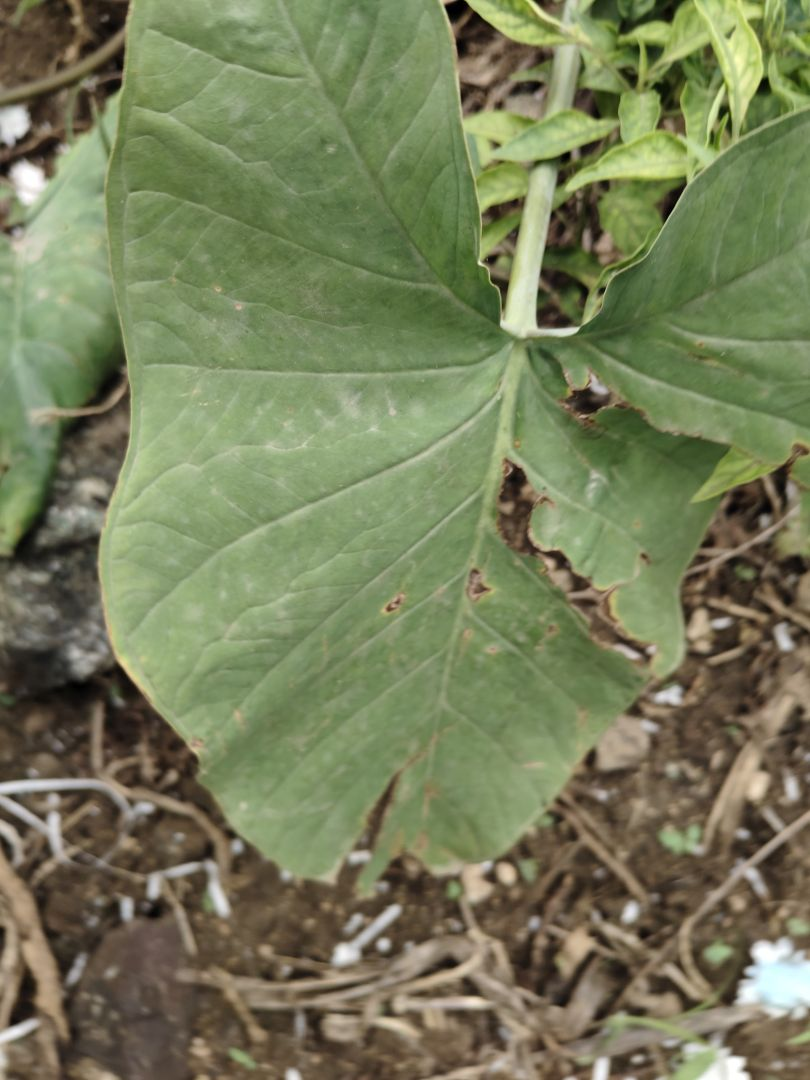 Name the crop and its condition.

taro, leaf blight
